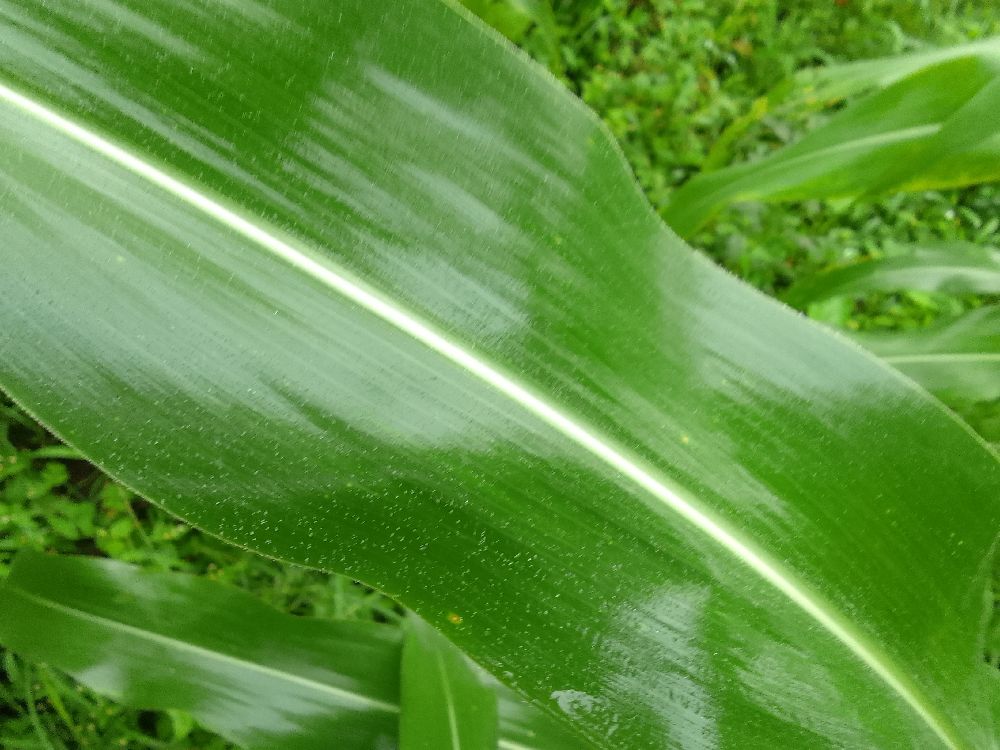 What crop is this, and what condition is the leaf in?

maize, healthy
